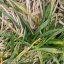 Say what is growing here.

grass
